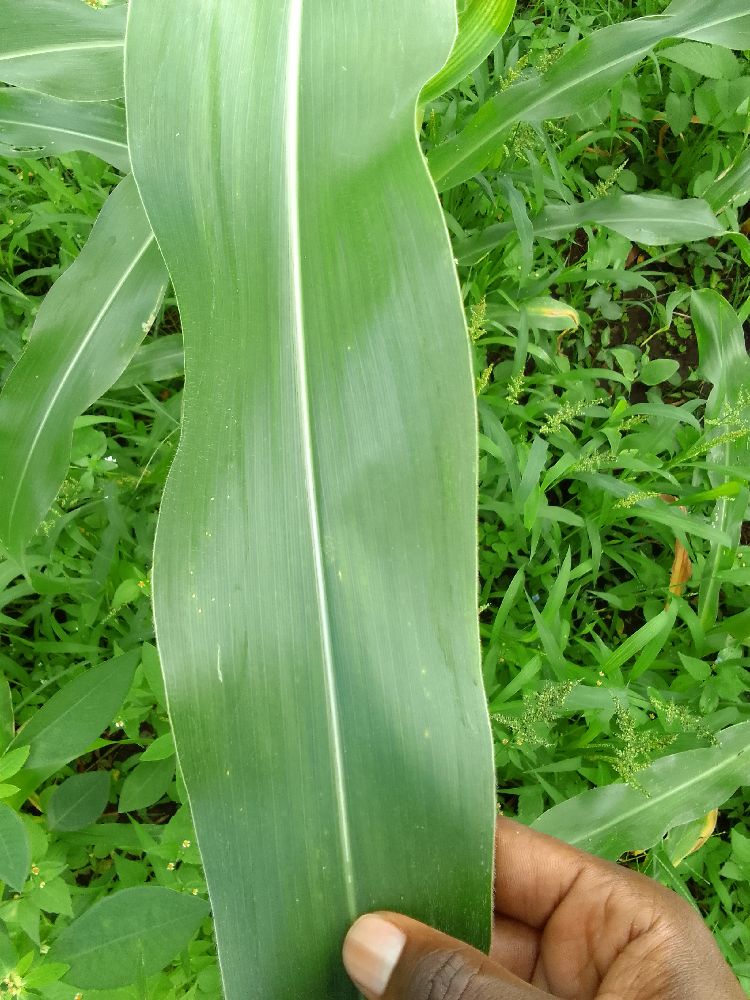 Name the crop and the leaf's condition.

maize, healthy
